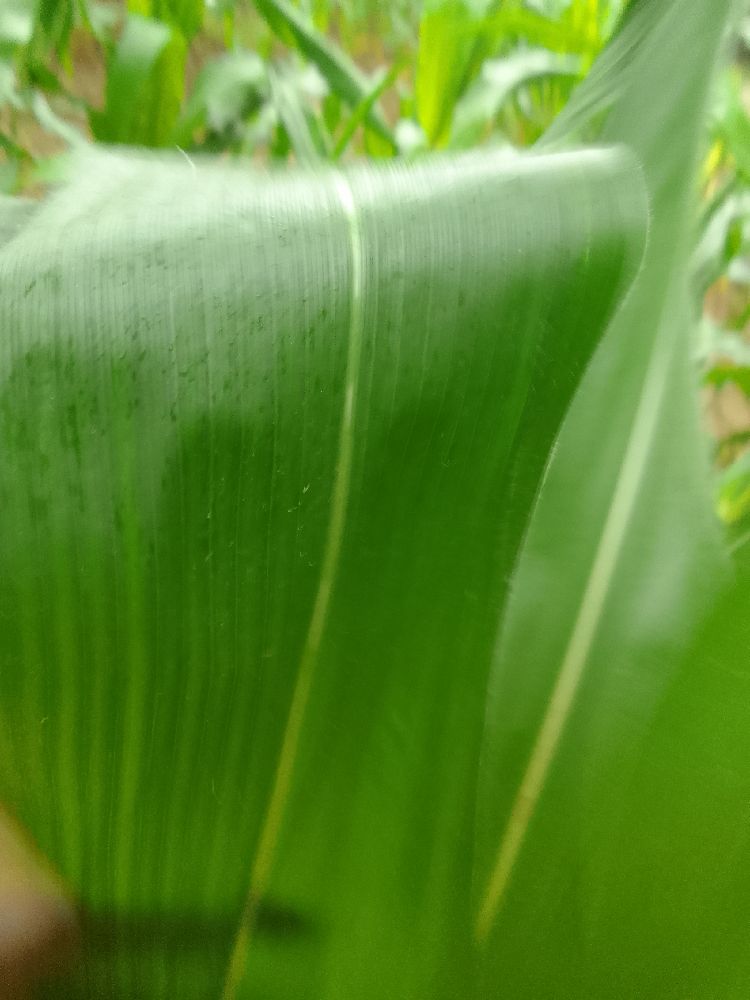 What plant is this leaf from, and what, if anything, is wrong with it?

maize, healthy
